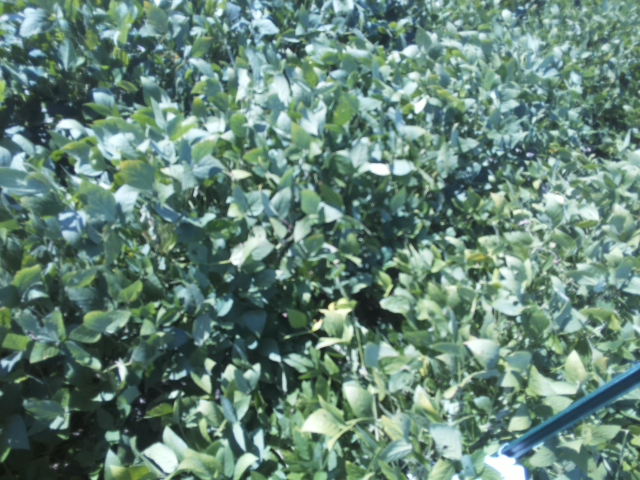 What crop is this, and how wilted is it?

soybean, slight leaflet or petiole turgor loss in upper canopy
